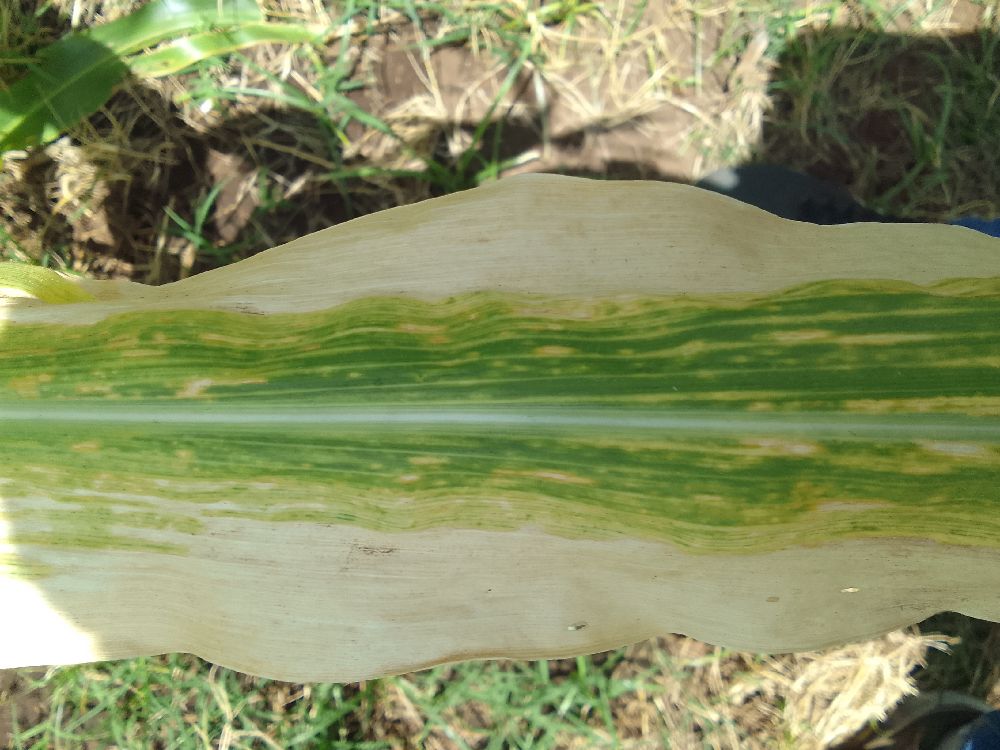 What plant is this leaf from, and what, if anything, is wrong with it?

maize, maize lethal necrosis
